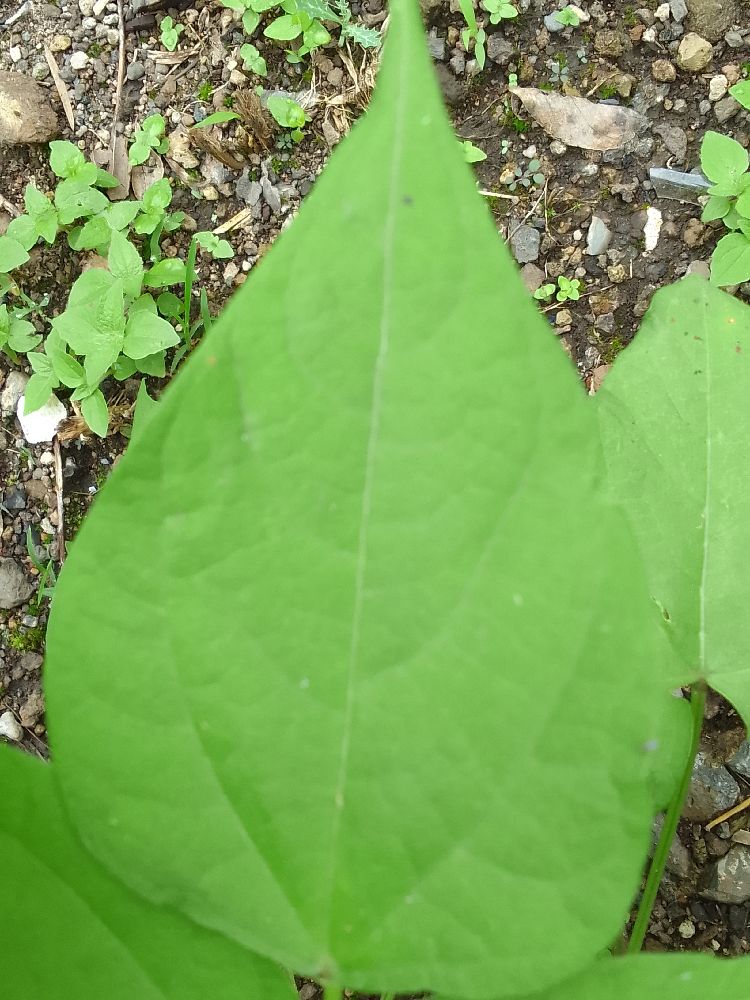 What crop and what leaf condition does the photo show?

common bean, healthy
